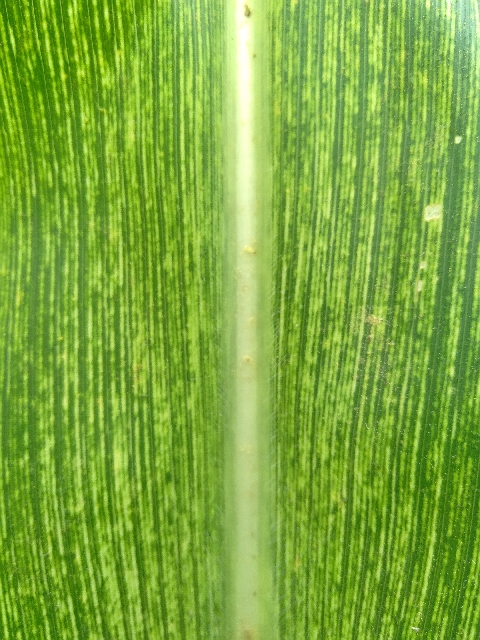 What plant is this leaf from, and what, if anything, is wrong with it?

maize, maize streak virus
